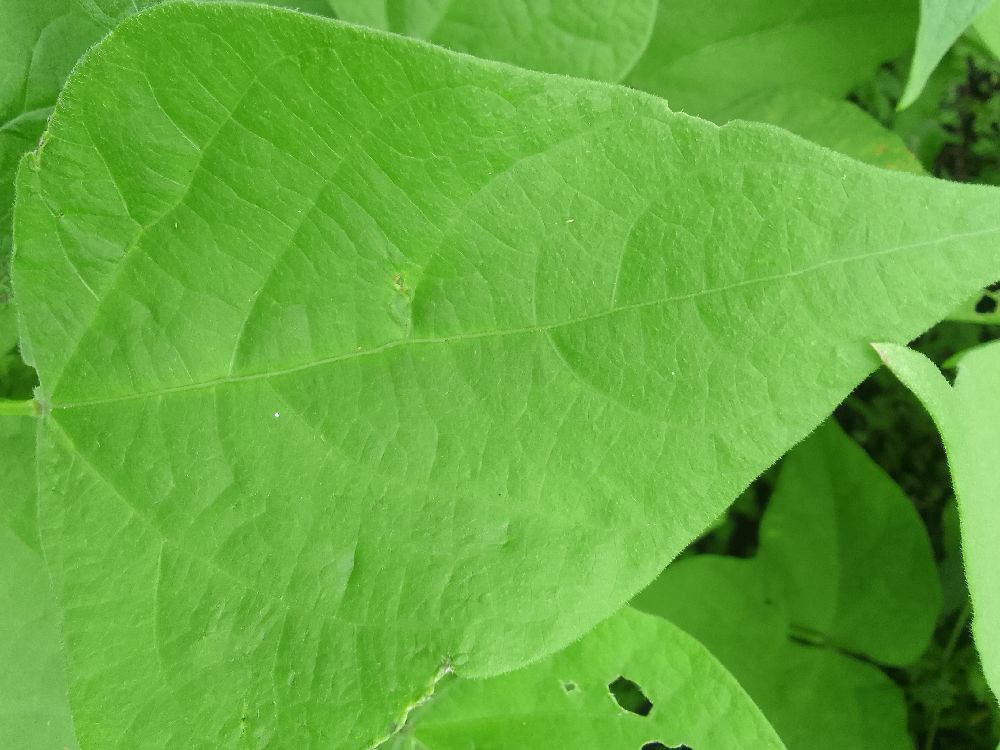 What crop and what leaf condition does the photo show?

common bean, healthy
